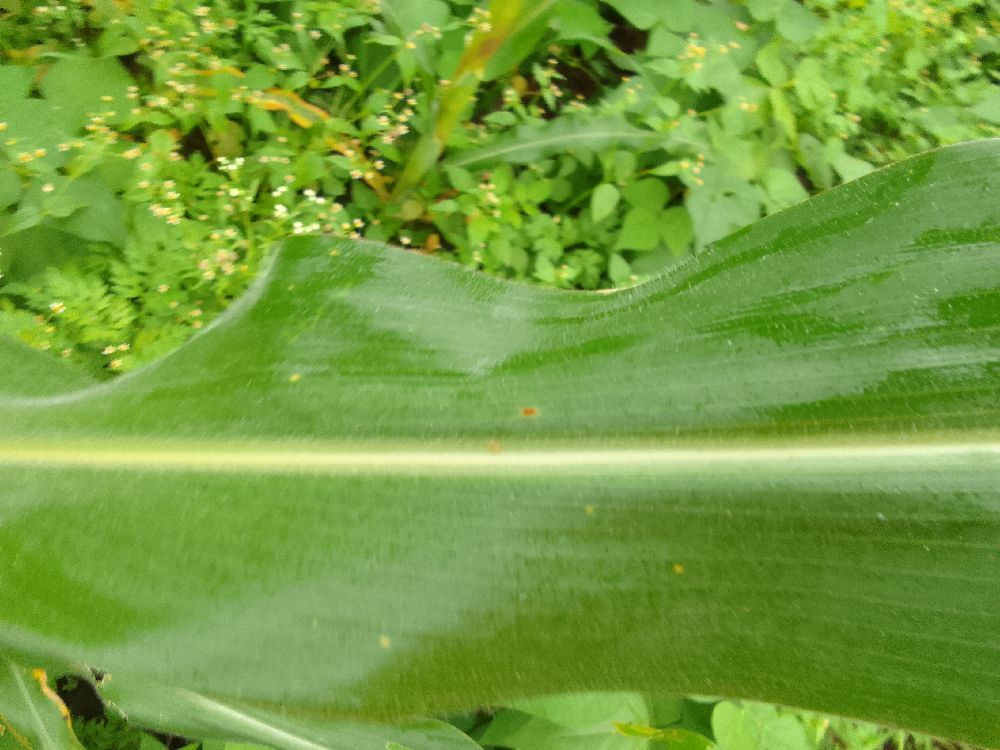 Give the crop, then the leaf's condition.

maize, healthy
